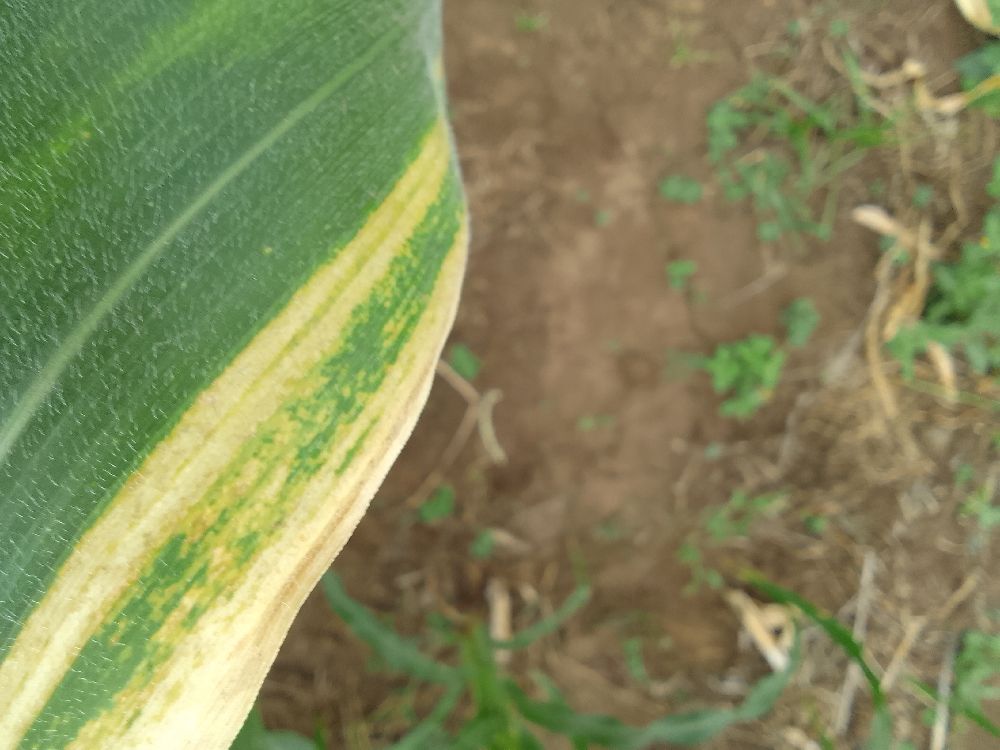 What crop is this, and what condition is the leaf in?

maize, maize lethal necrosis
